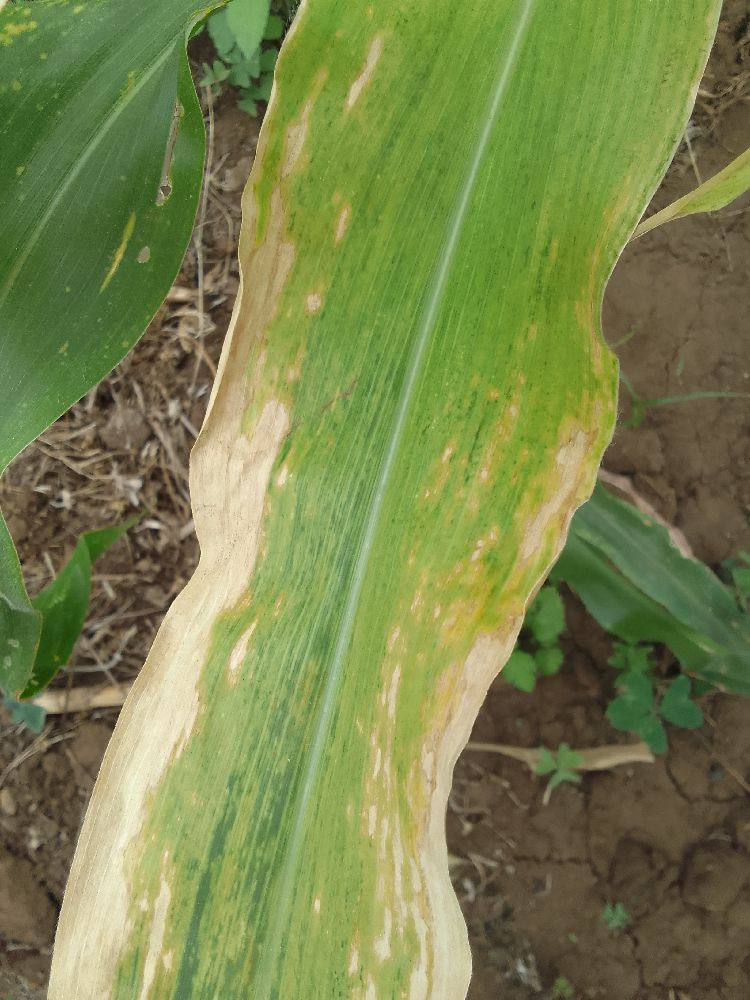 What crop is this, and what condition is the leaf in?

maize, maize lethal necrosis
